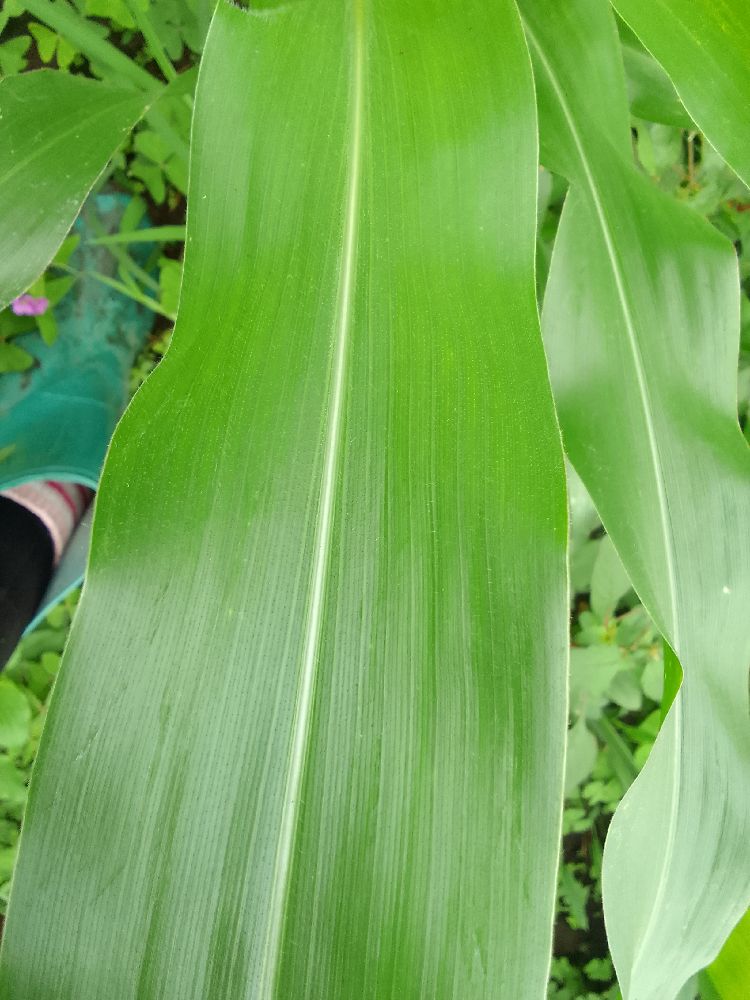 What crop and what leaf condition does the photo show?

maize, healthy
